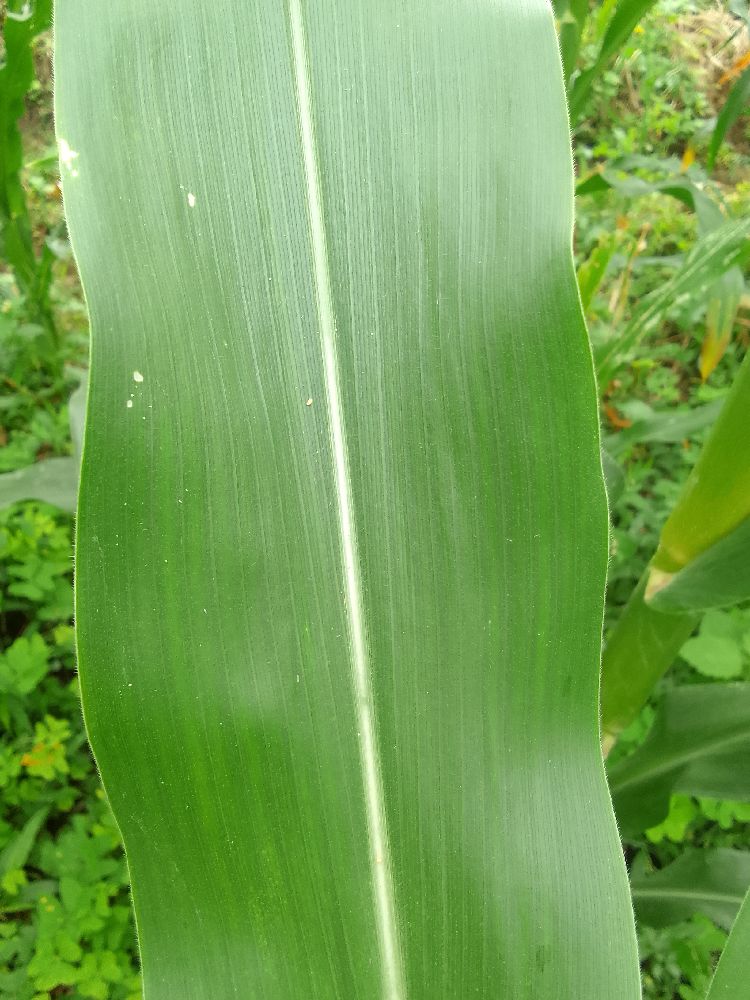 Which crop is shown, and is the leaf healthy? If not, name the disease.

maize, healthy
